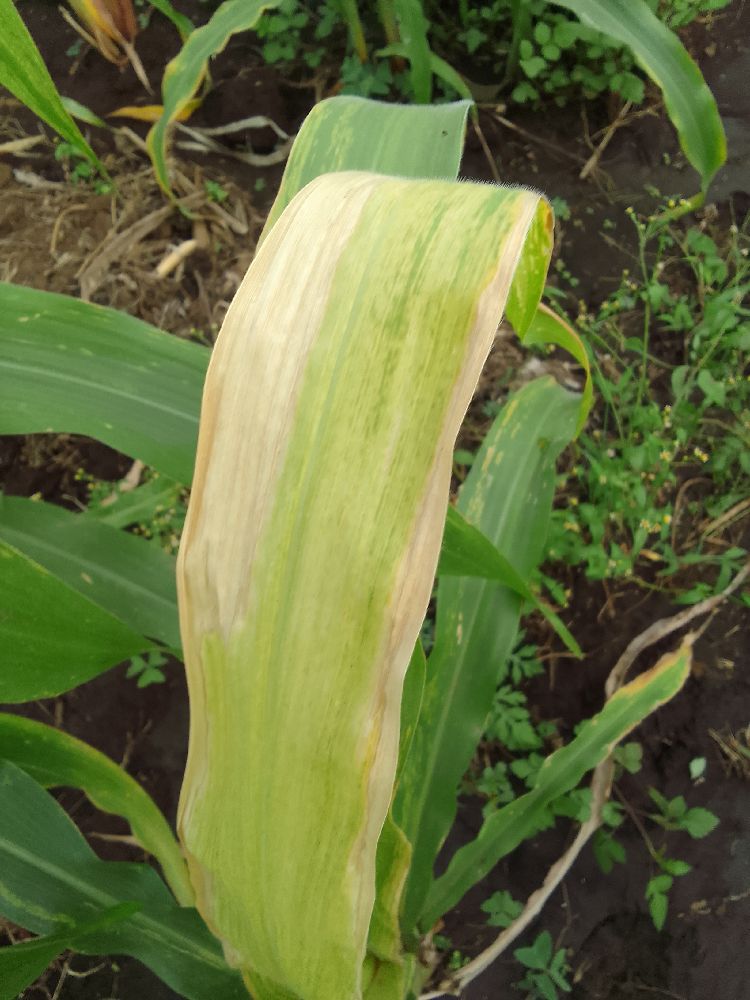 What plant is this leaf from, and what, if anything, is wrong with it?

maize, maize lethal necrosis
